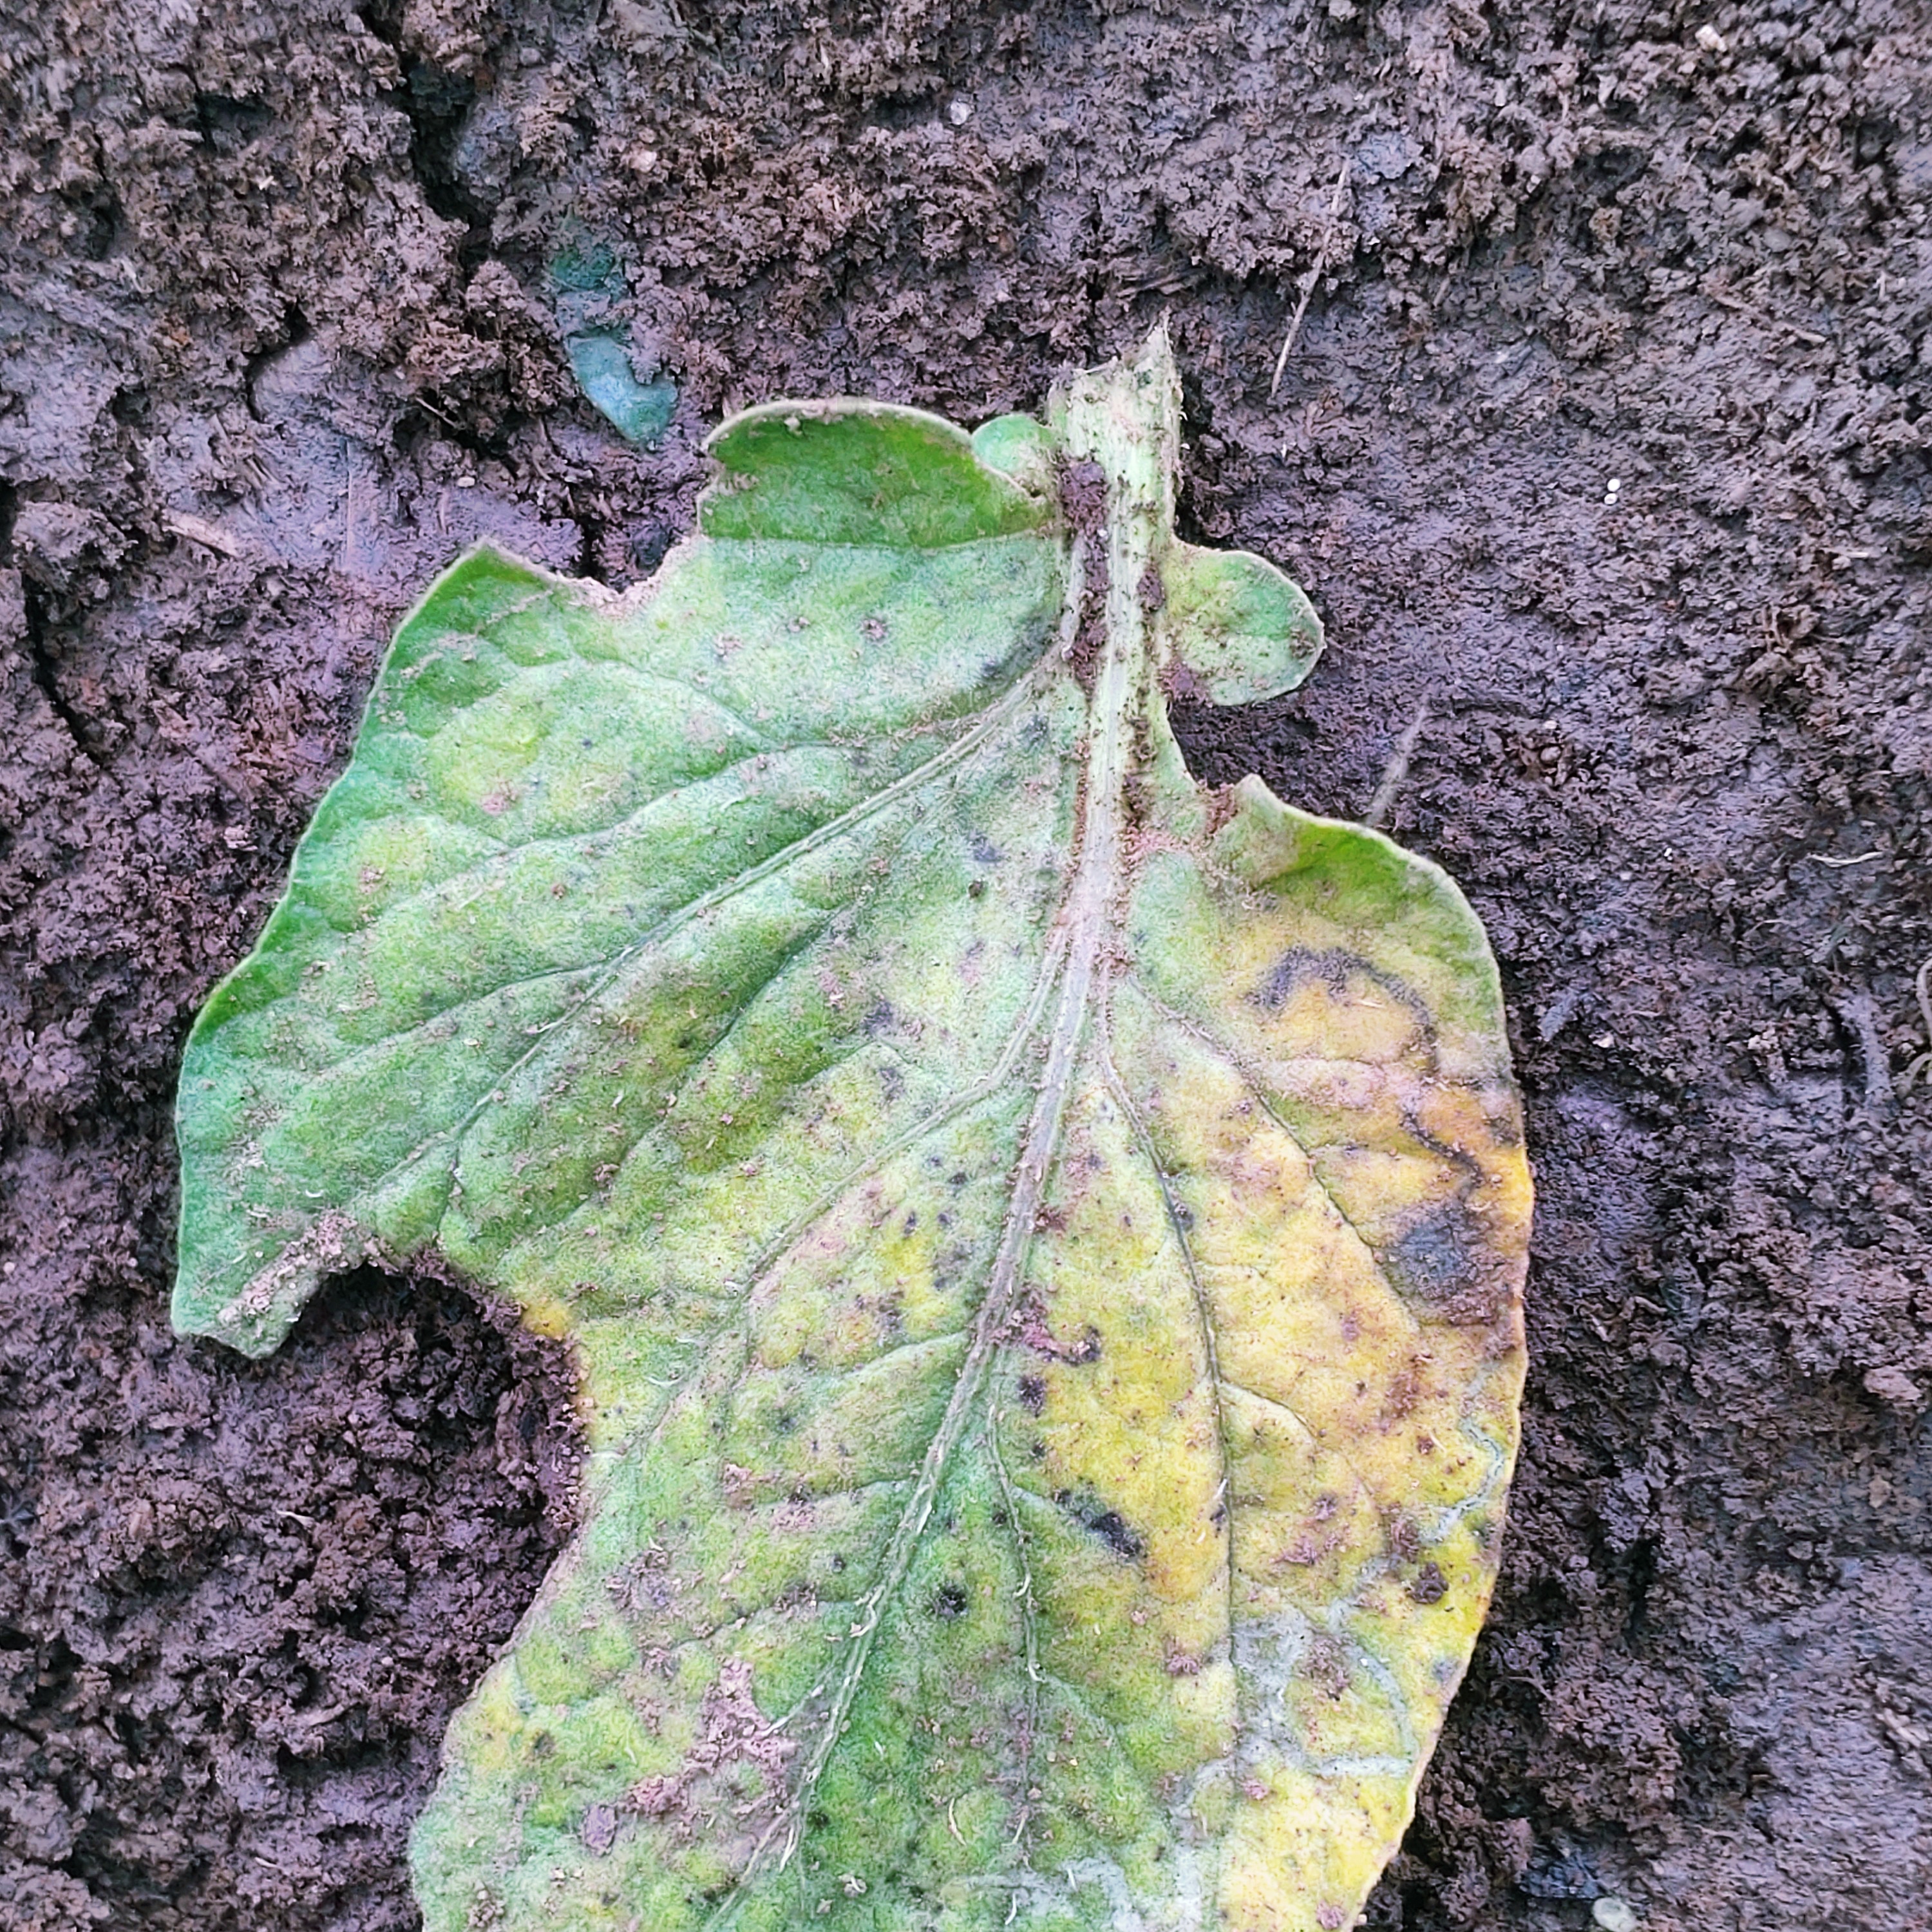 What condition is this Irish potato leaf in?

late blight
